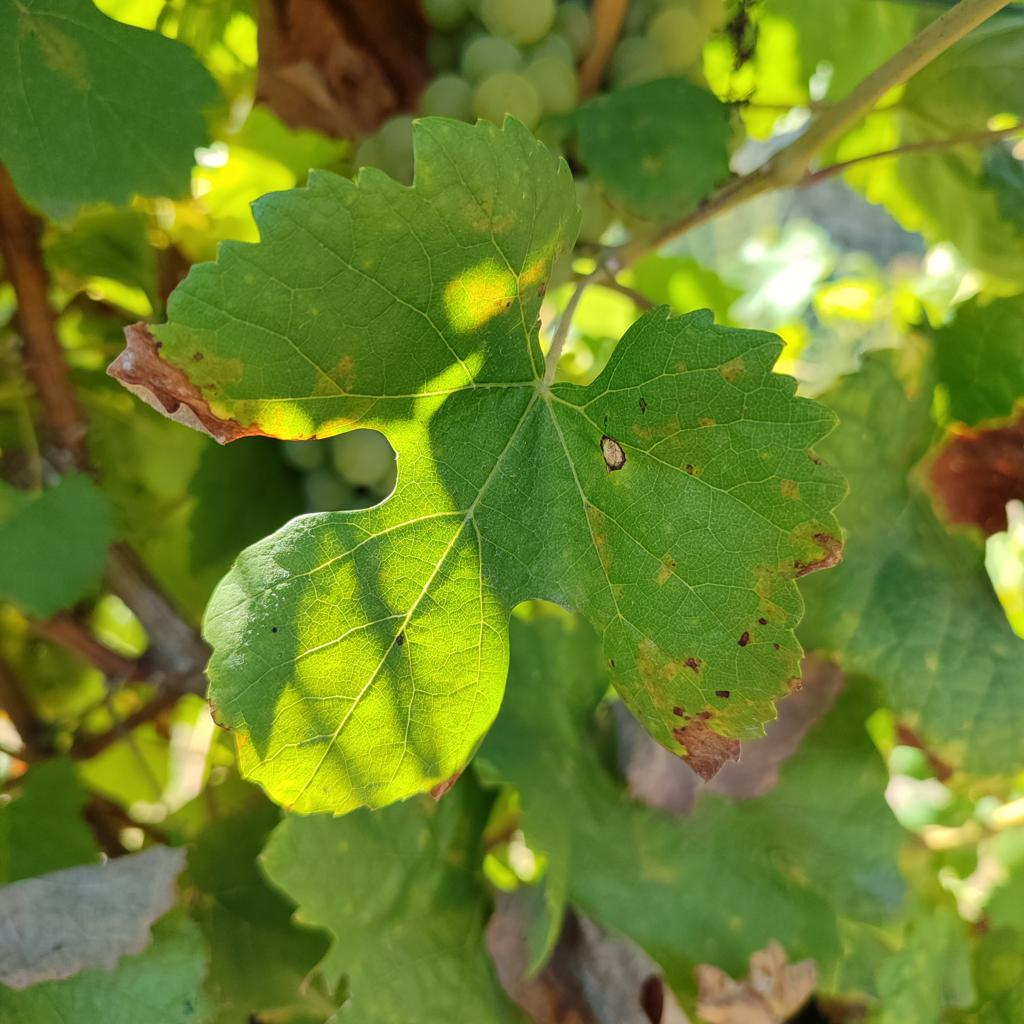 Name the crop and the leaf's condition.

grapevine, downy mildew
